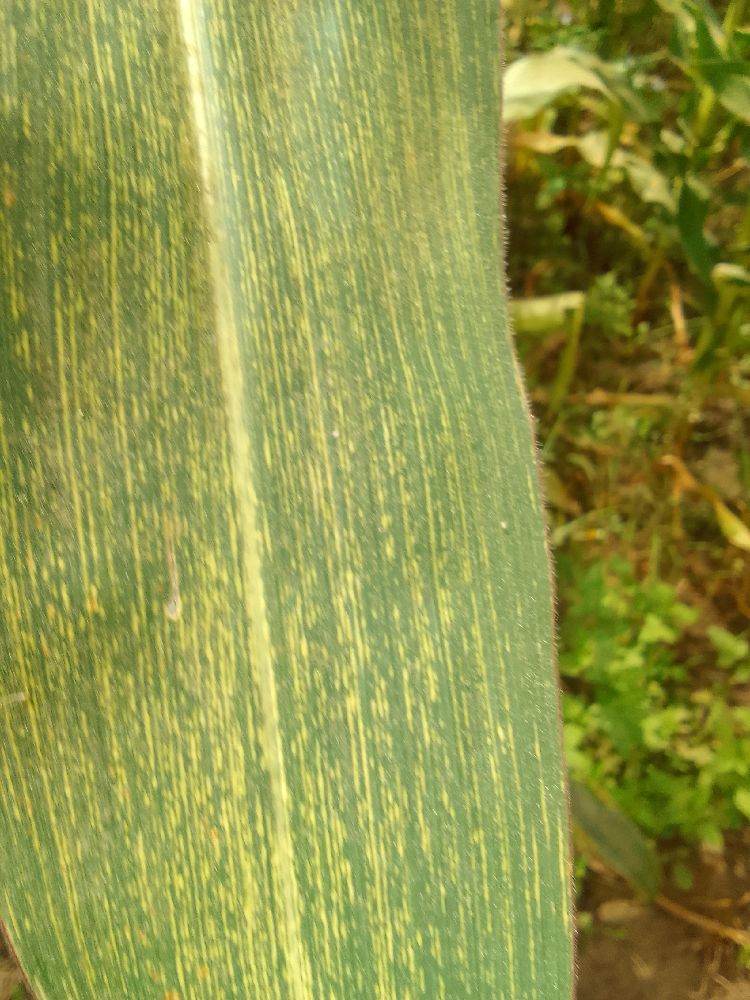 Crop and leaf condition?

maize, maize streak virus
